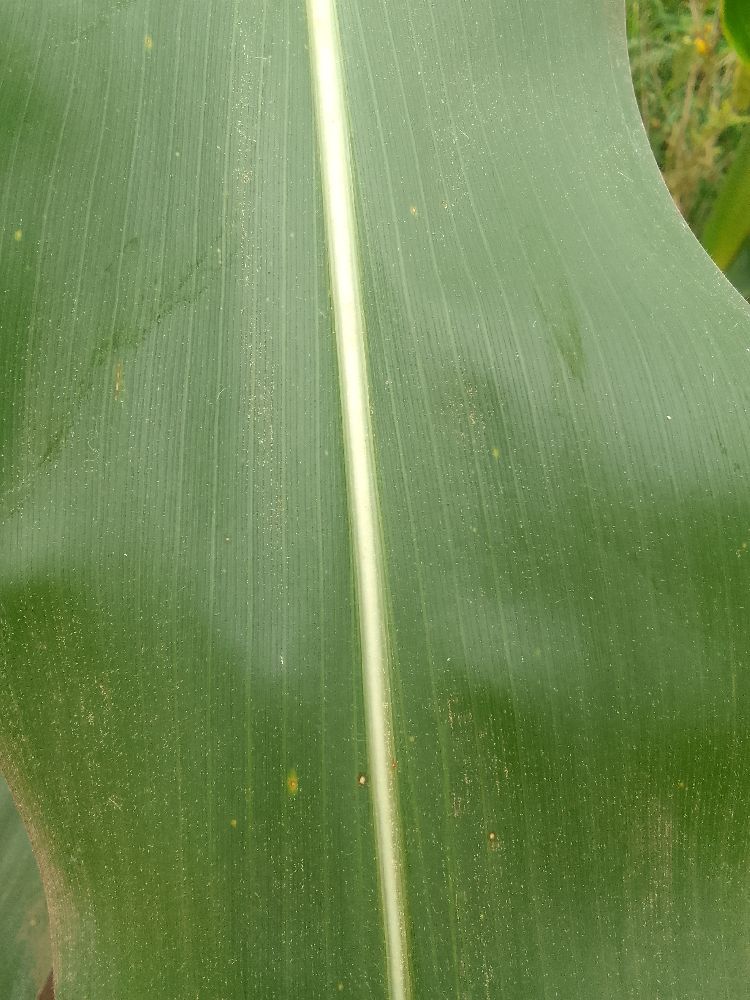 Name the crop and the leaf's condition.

maize, healthy
